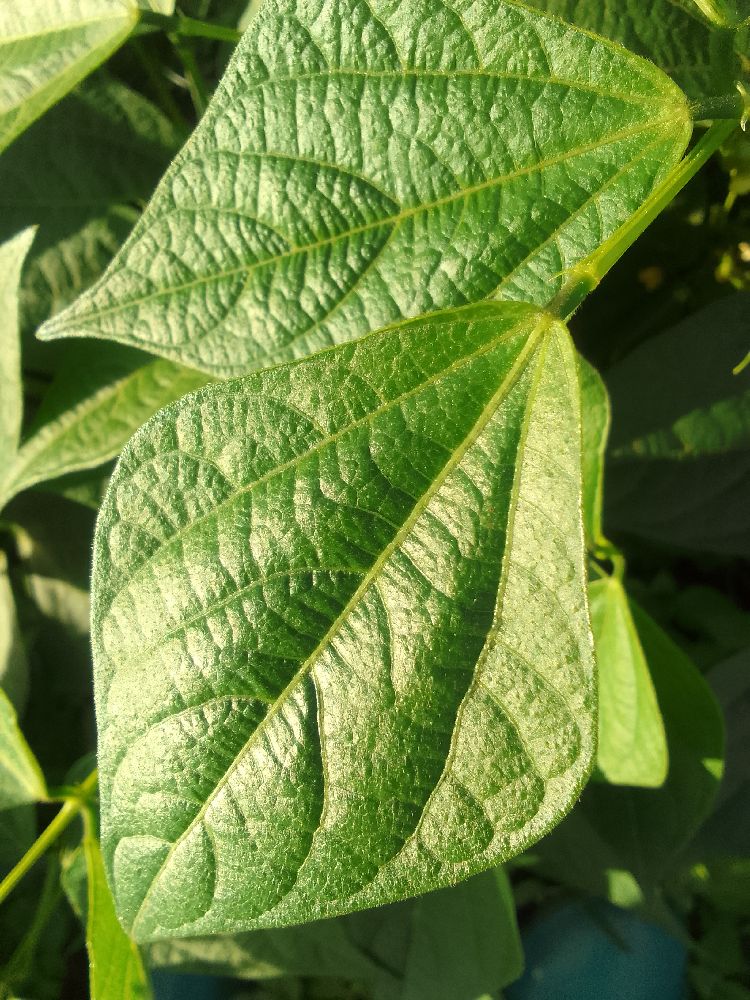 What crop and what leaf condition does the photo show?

common bean, healthy
